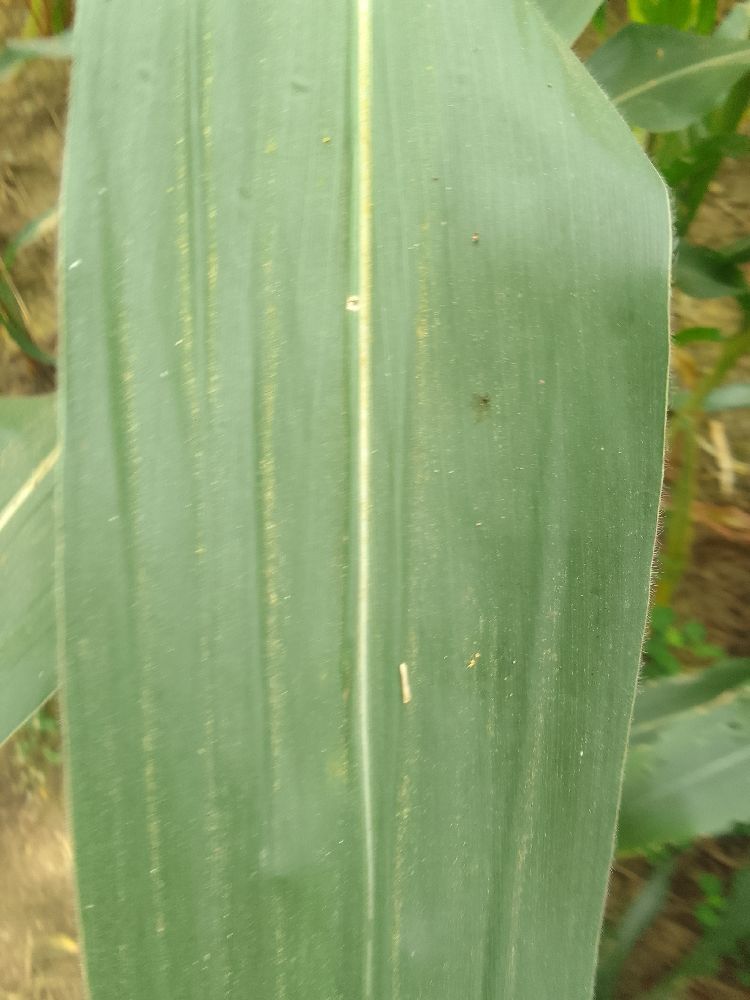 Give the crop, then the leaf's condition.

maize, healthy
